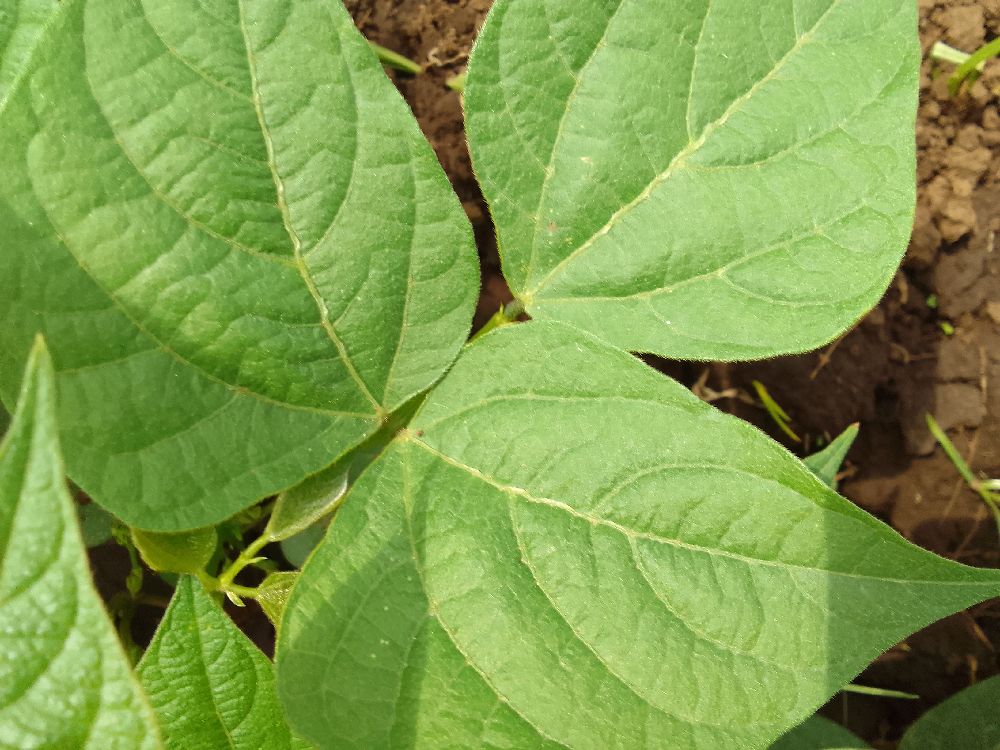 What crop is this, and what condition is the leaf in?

common bean, healthy
